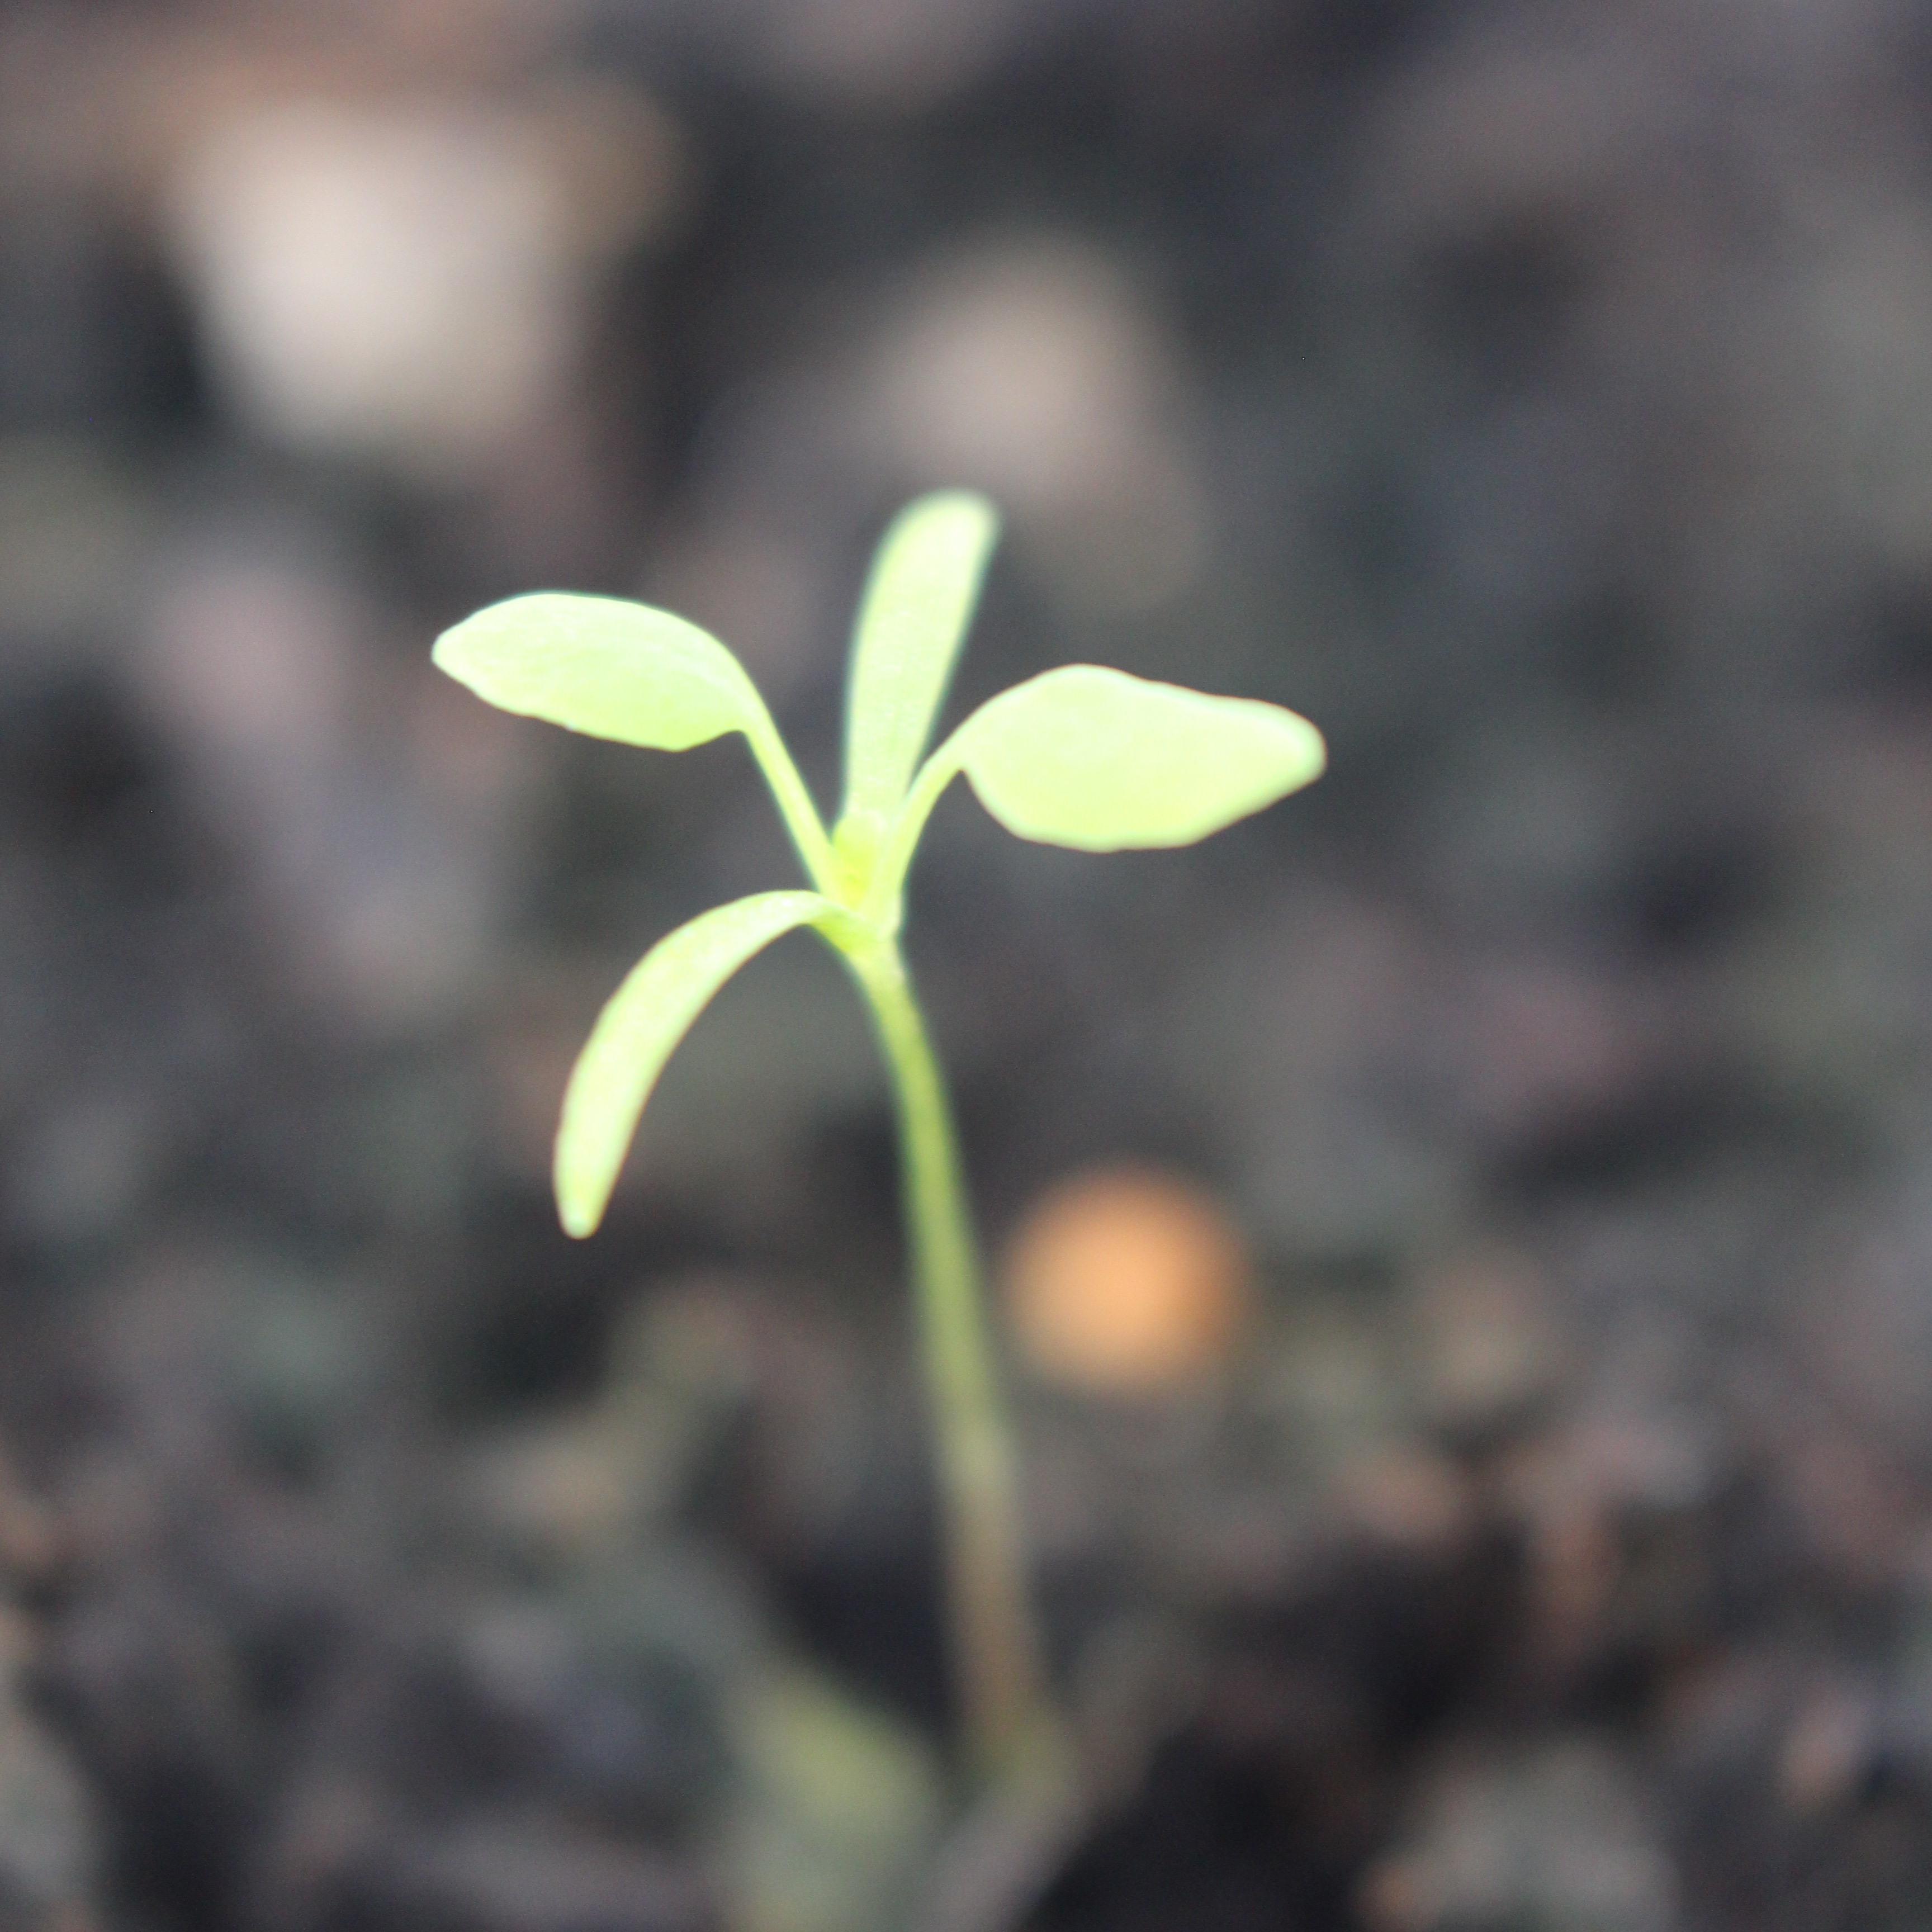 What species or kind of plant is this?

Papaver rhoeas
